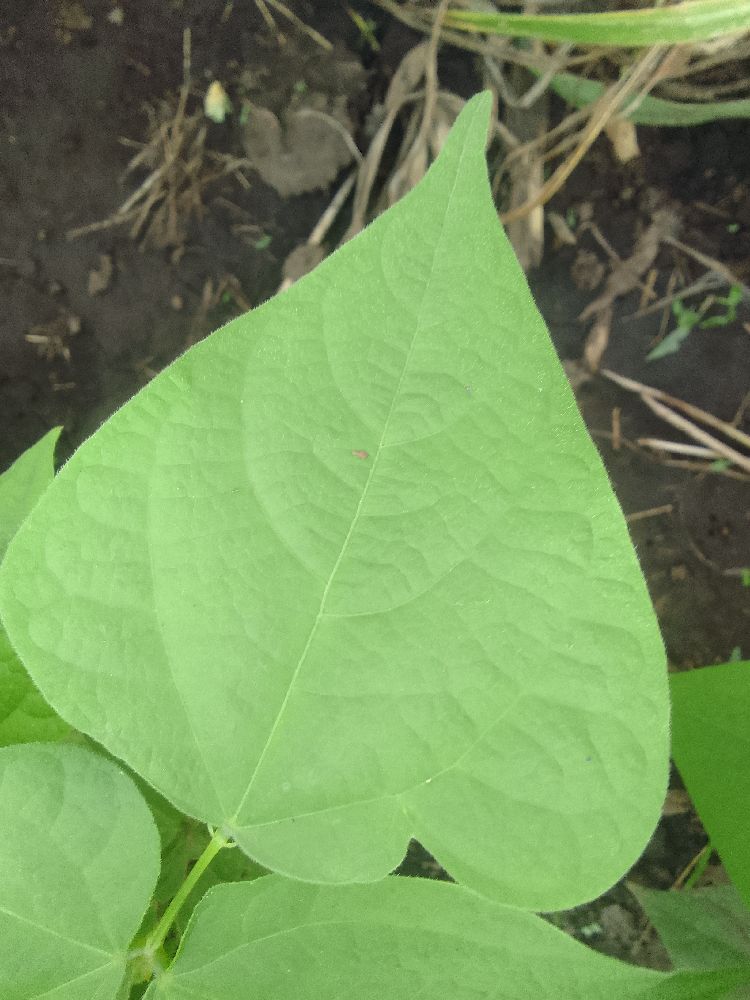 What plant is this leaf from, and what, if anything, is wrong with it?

common bean, healthy
